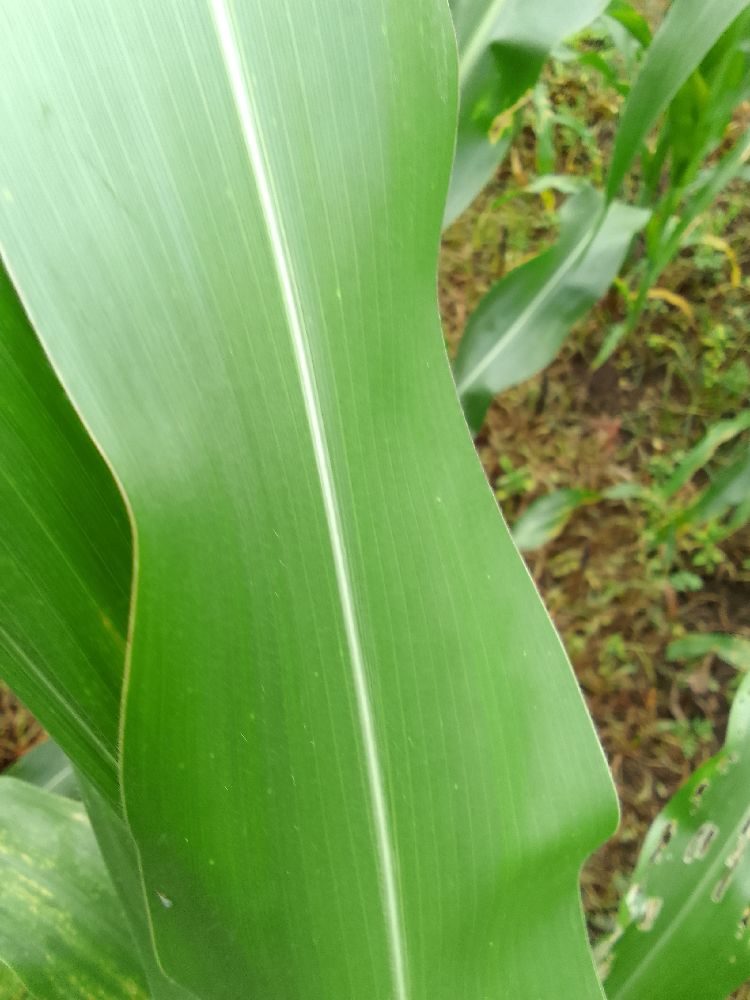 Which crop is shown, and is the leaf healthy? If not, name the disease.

maize, healthy
